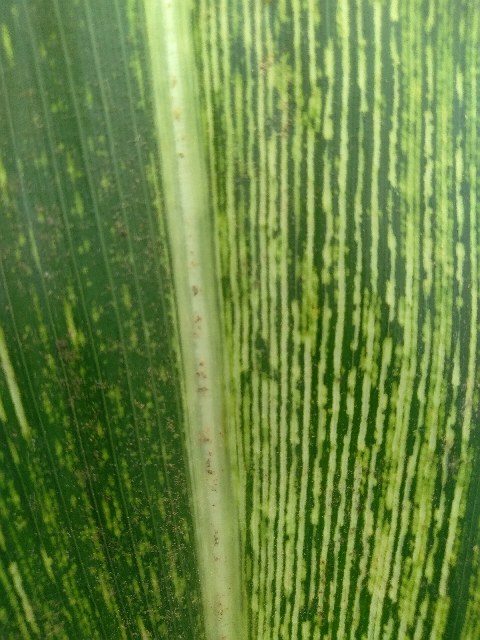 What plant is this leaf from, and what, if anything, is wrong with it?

maize, maize streak virus
